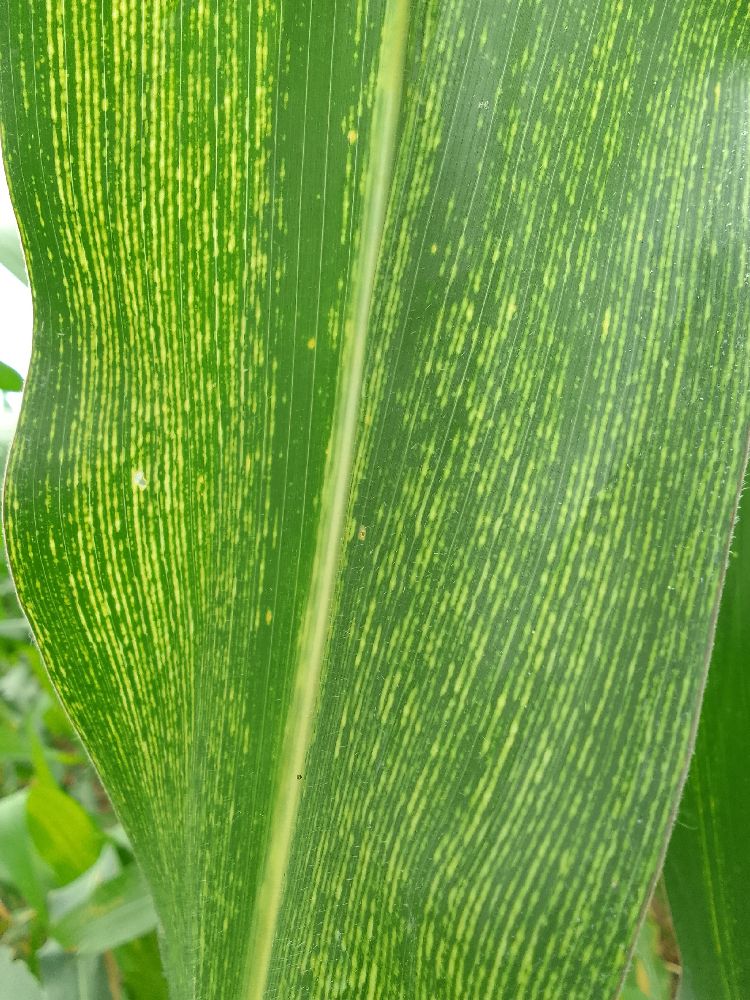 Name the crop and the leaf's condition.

maize, maize streak virus
